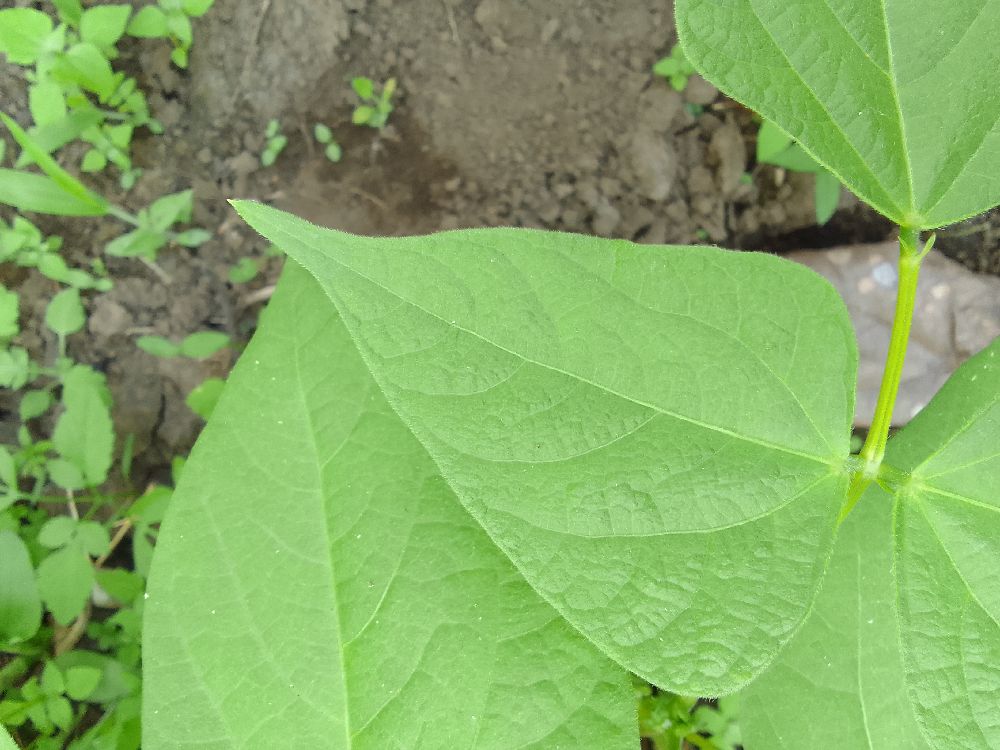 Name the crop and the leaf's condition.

common bean, healthy
